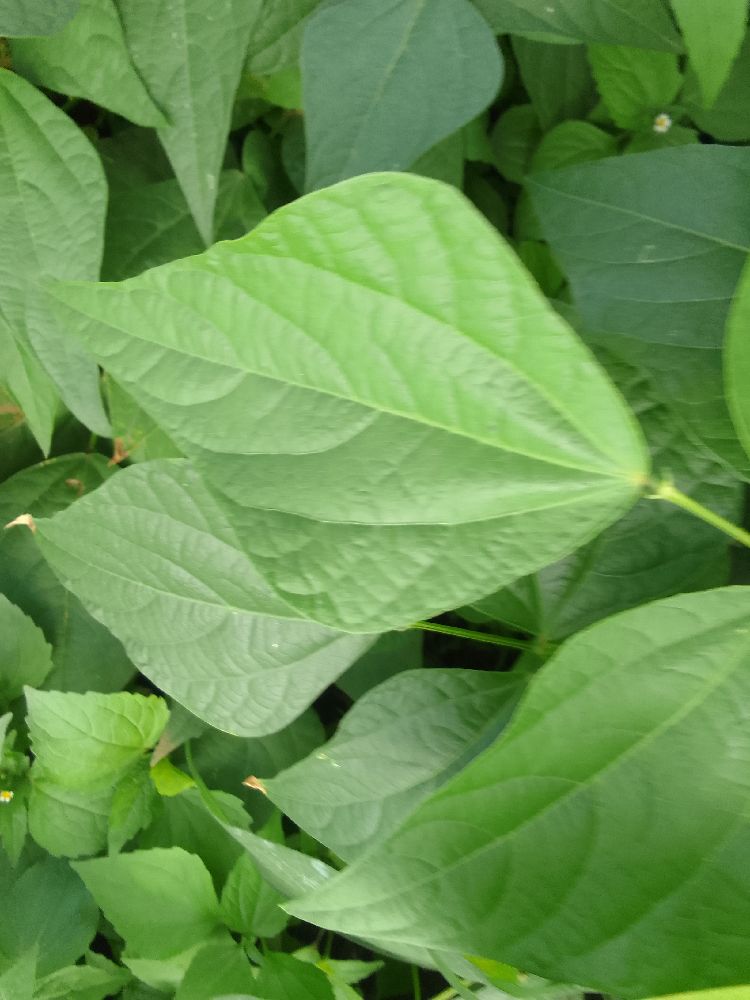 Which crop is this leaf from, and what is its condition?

common bean, healthy
